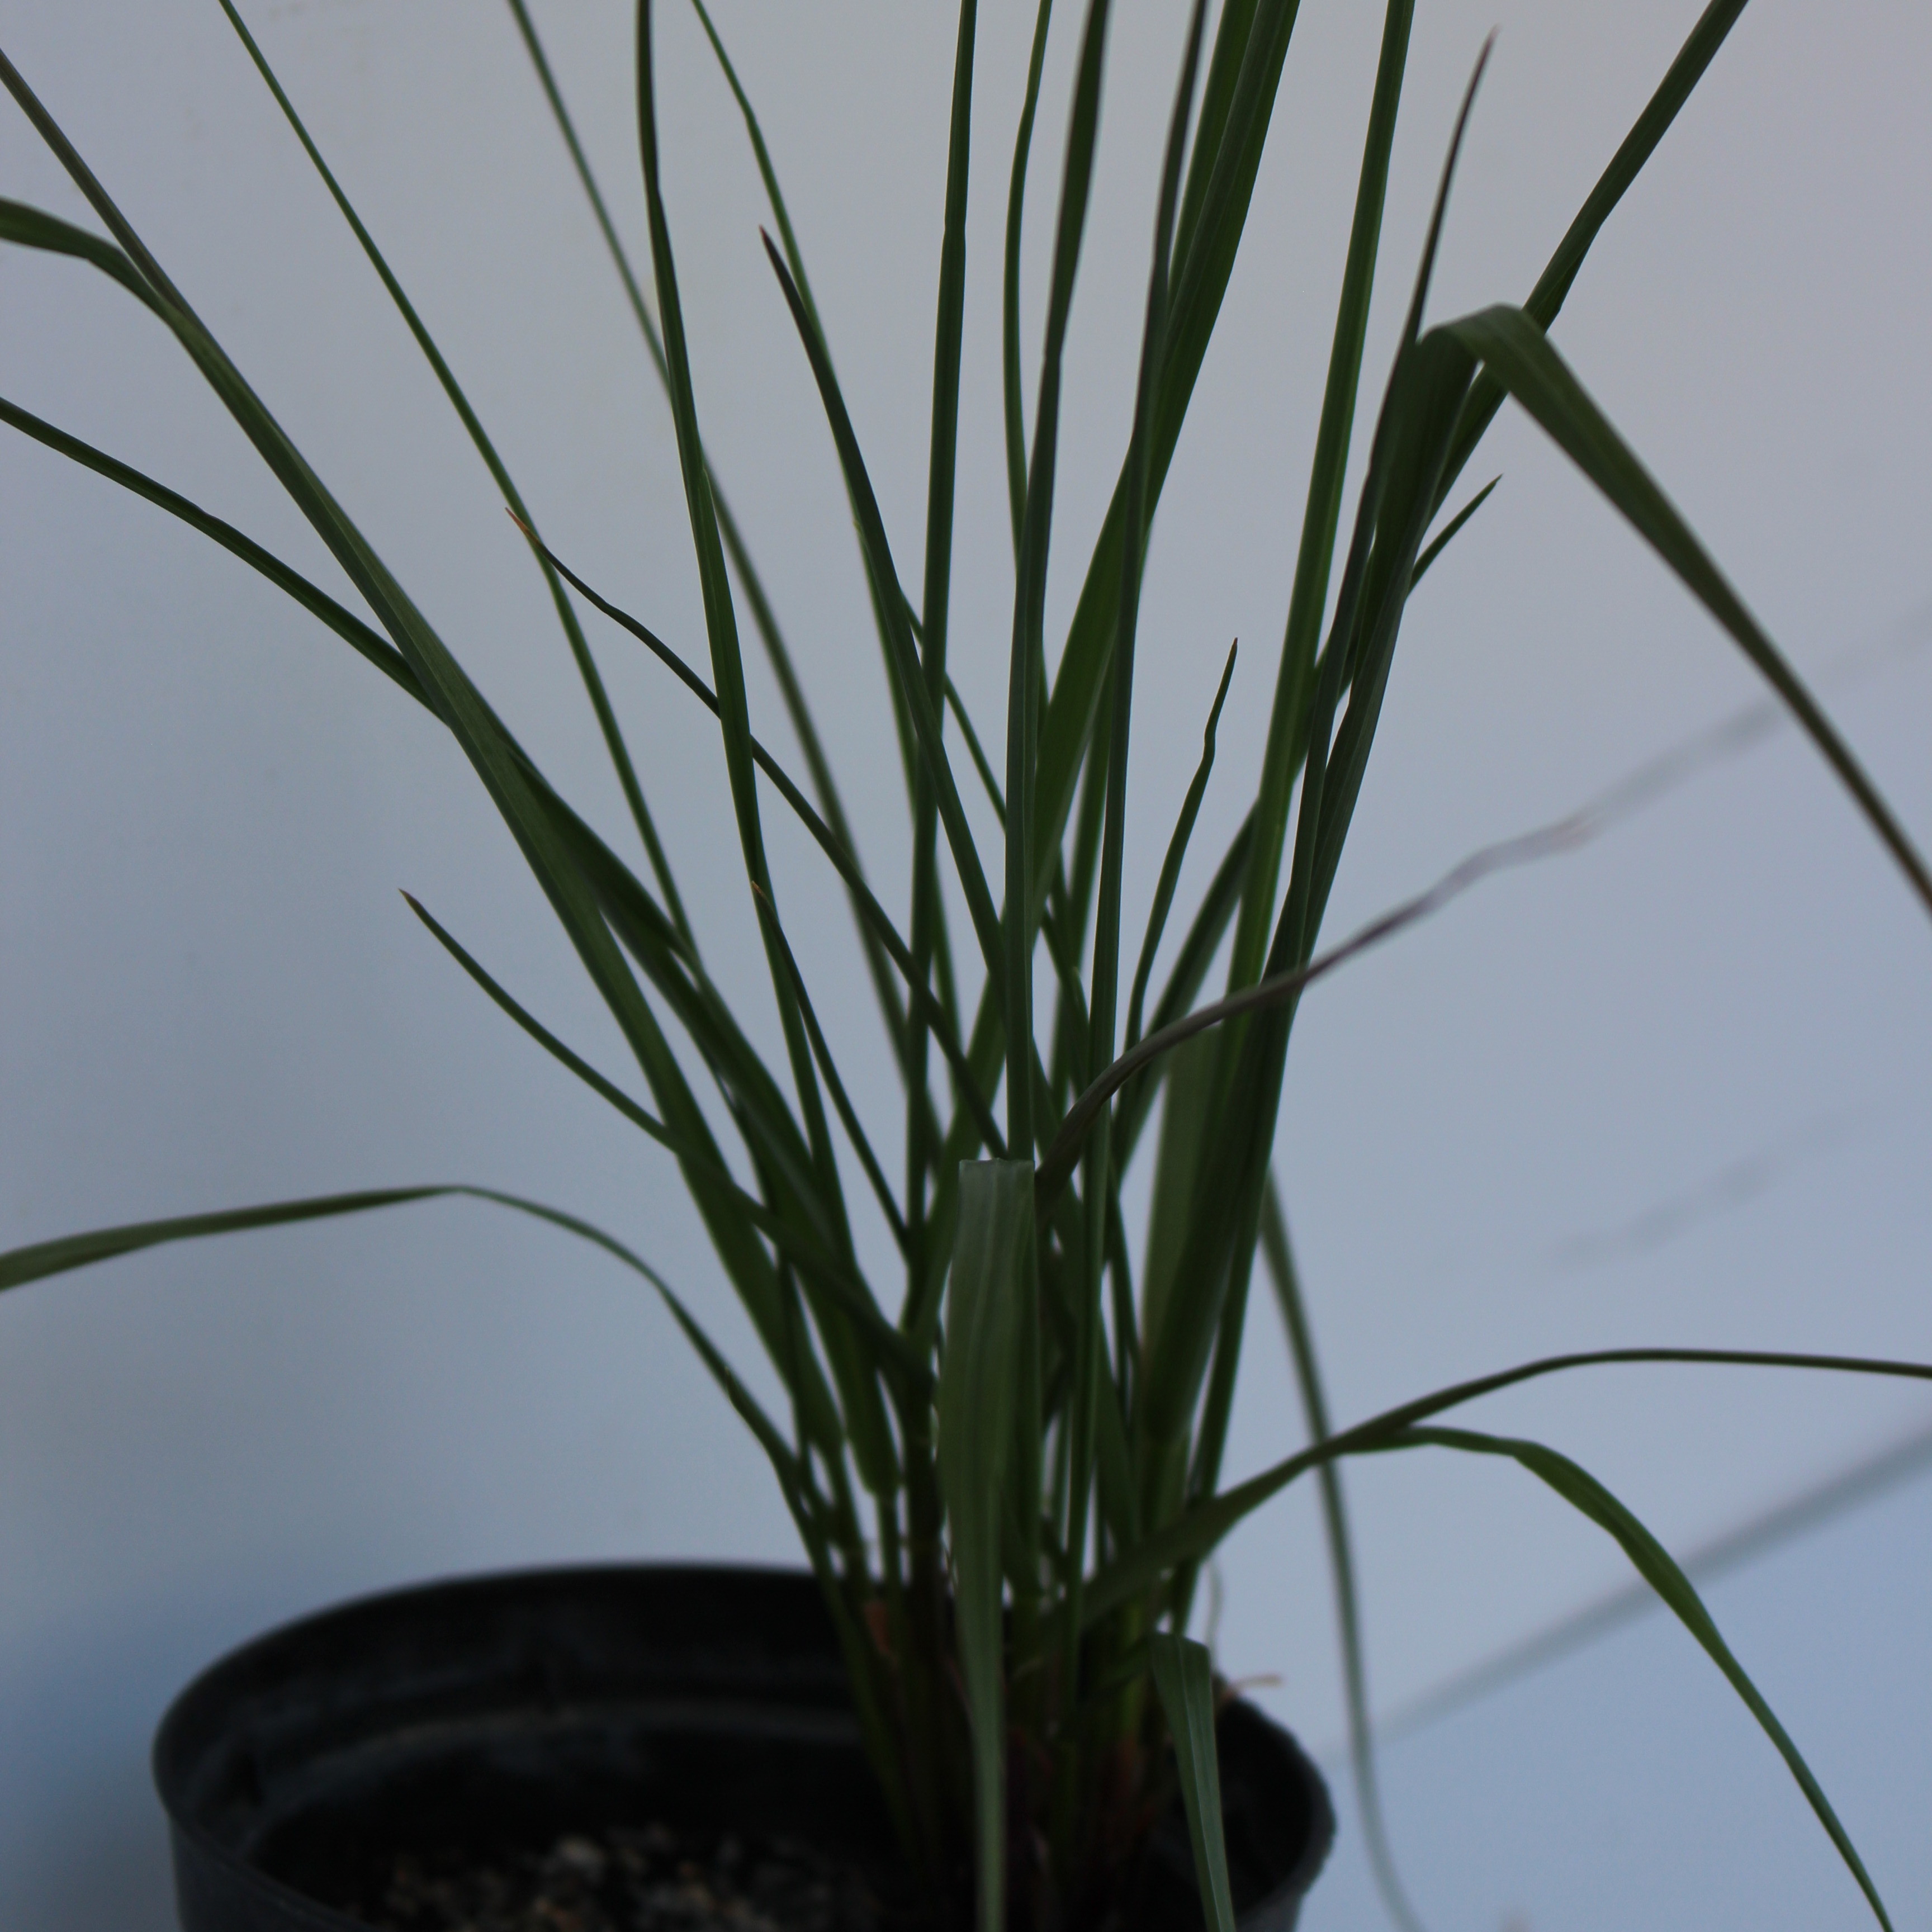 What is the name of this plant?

Lolium multiflorum
